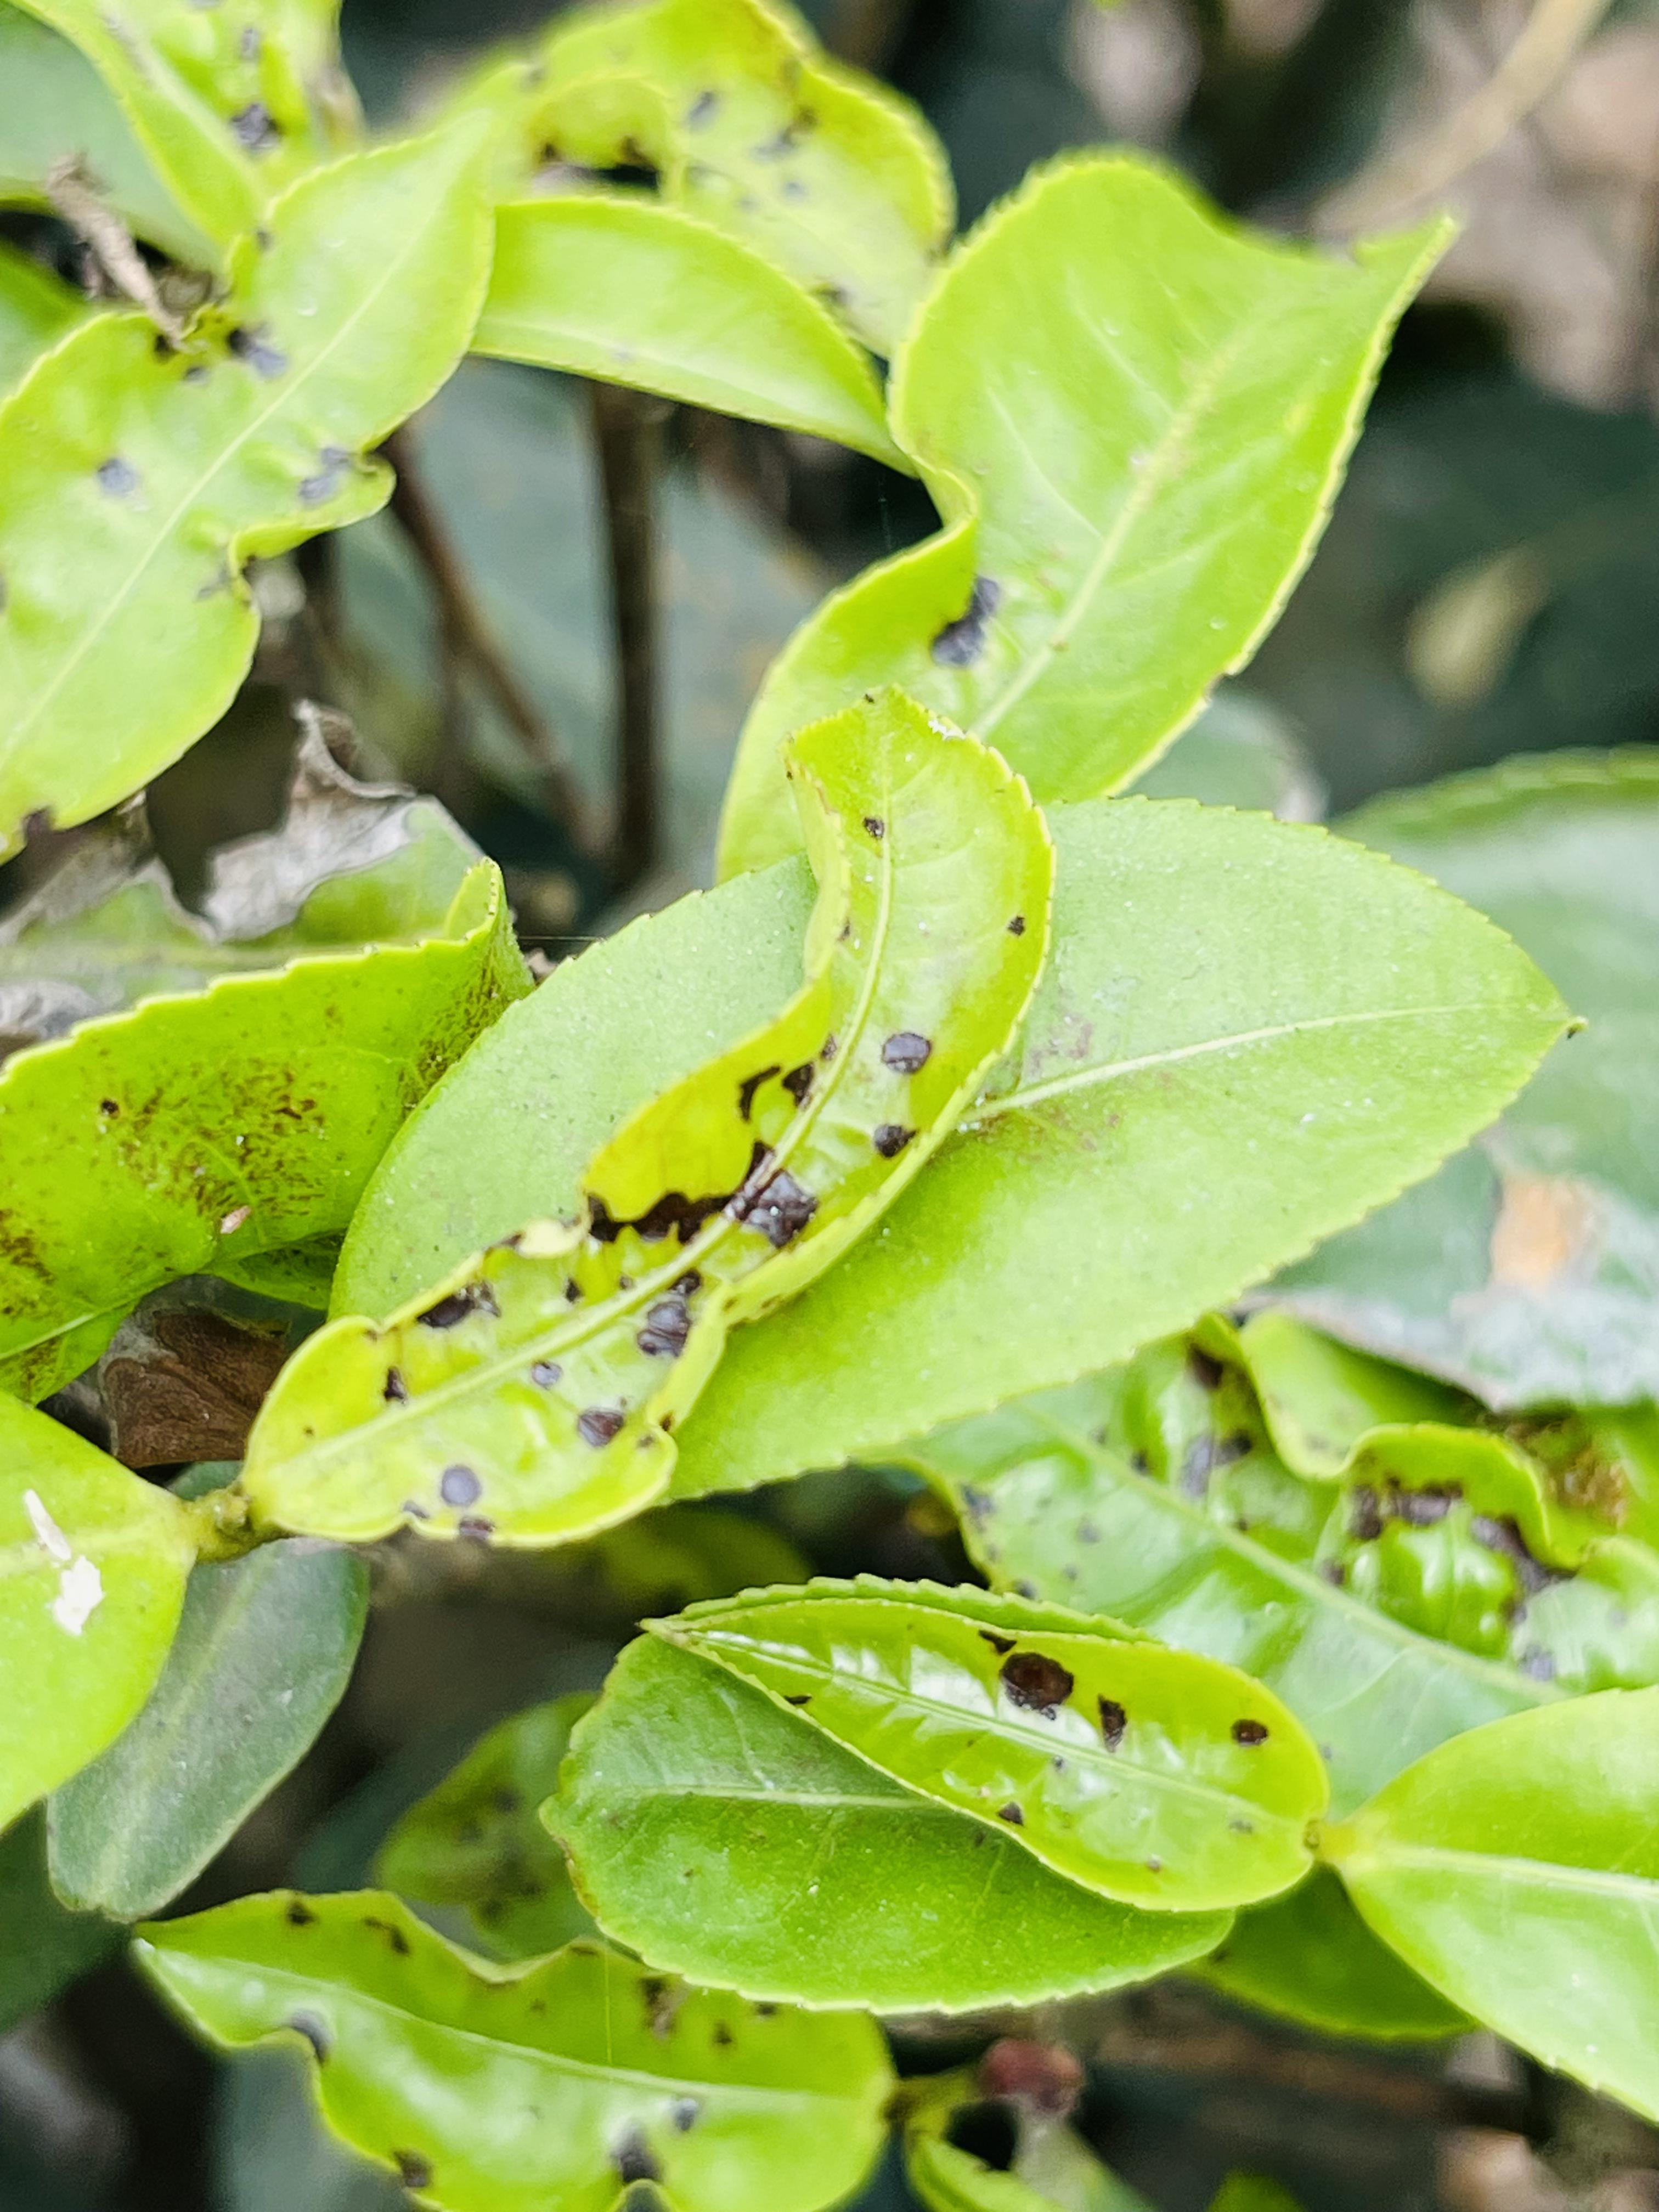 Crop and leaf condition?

tea, helopeltis
